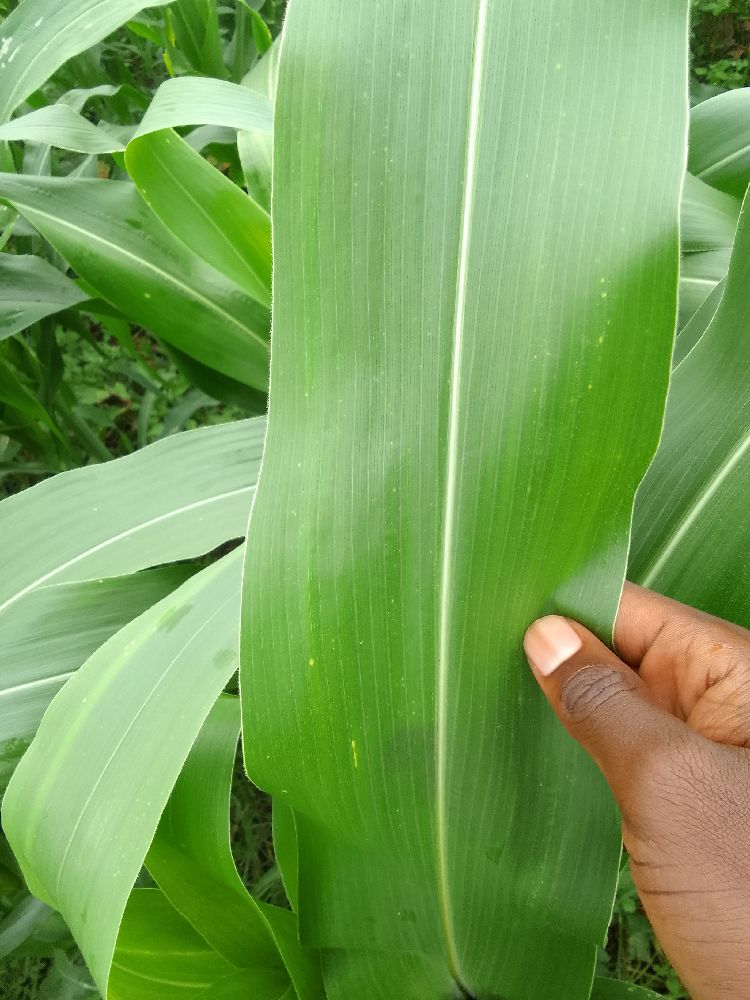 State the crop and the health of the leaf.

maize, healthy
